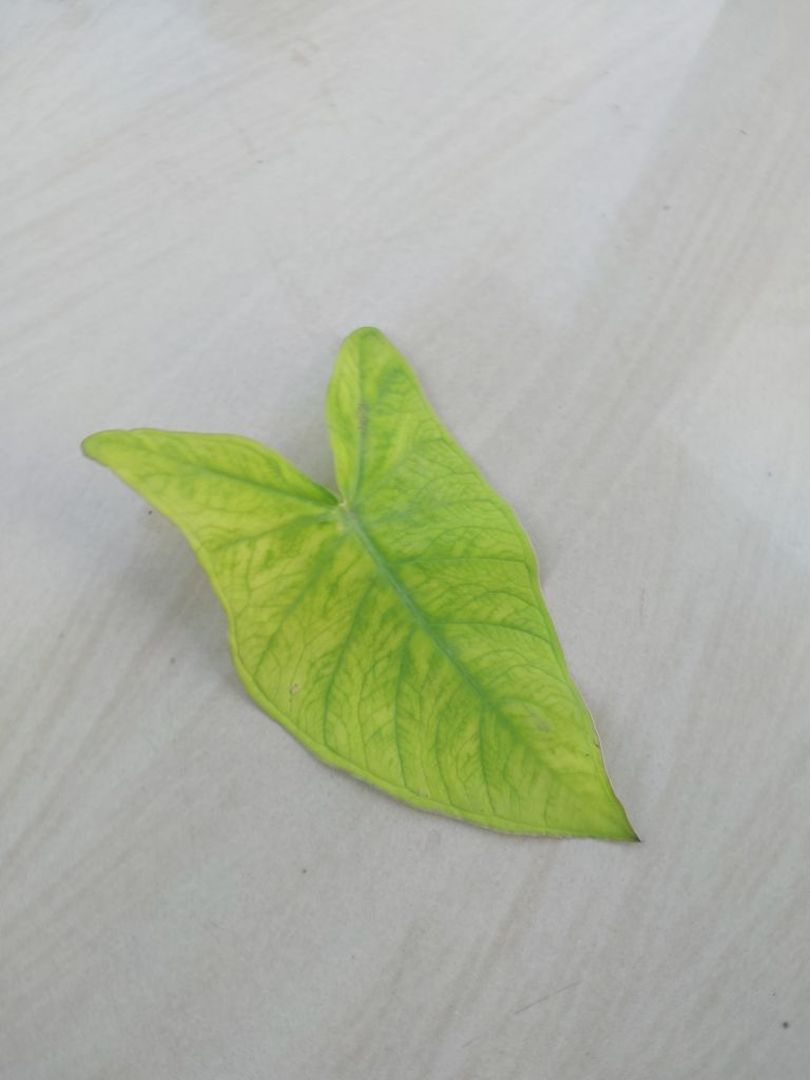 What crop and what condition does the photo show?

taro, mosaic
